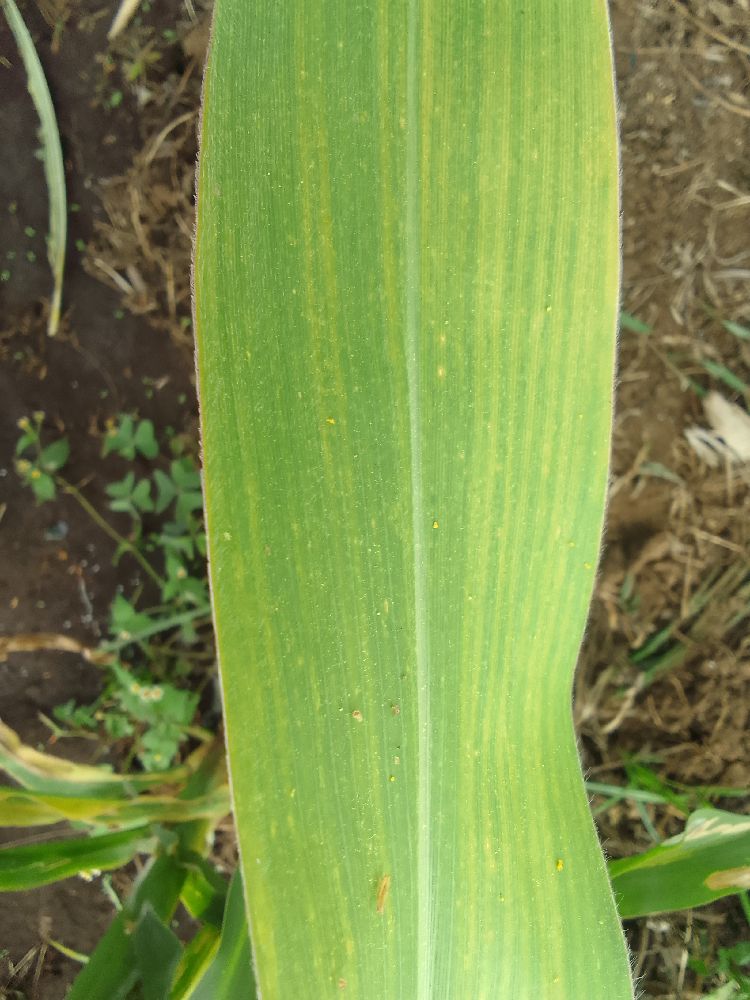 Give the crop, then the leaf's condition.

maize, maize lethal necrosis
